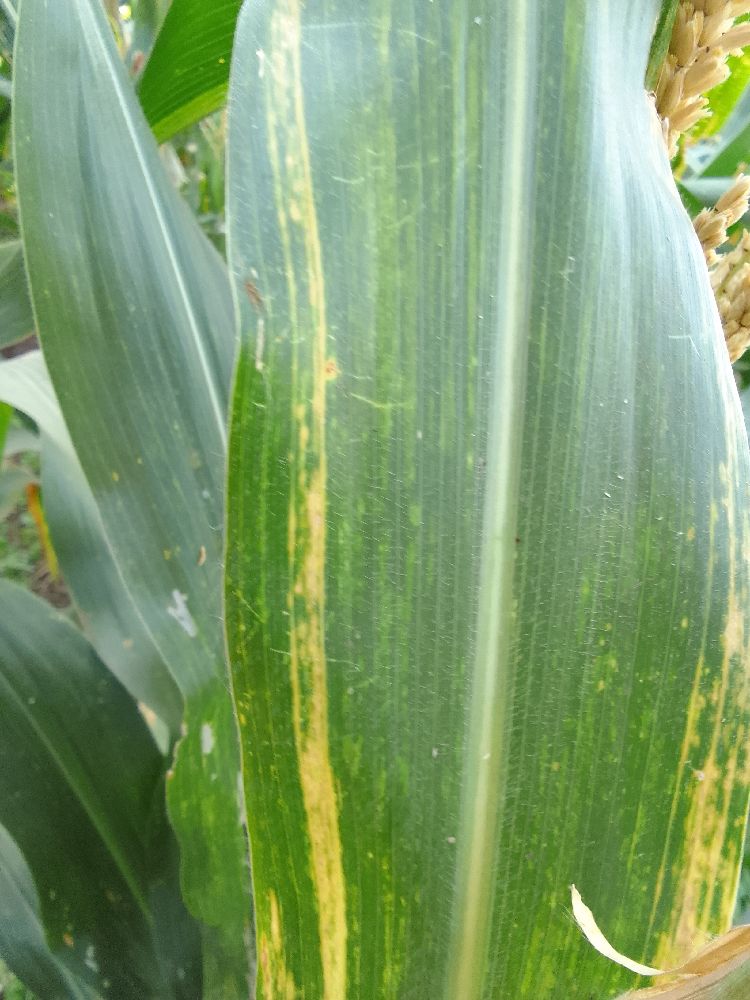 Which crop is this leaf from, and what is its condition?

maize, maize lethal necrosis
